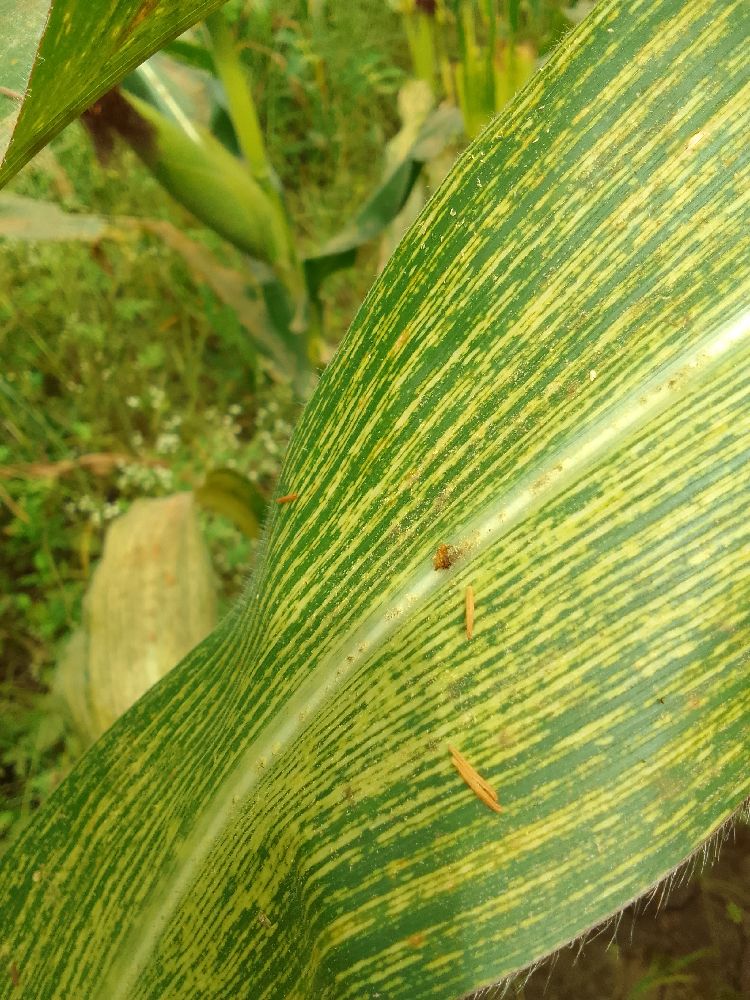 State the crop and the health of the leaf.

maize, maize streak virus
